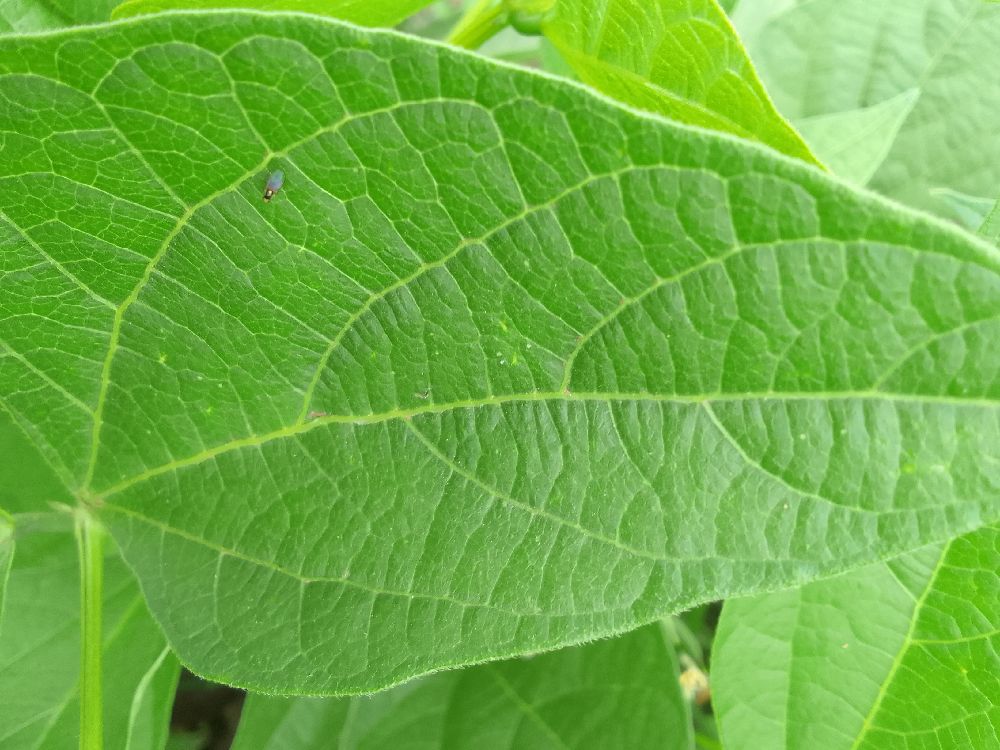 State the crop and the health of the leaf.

common bean, healthy
